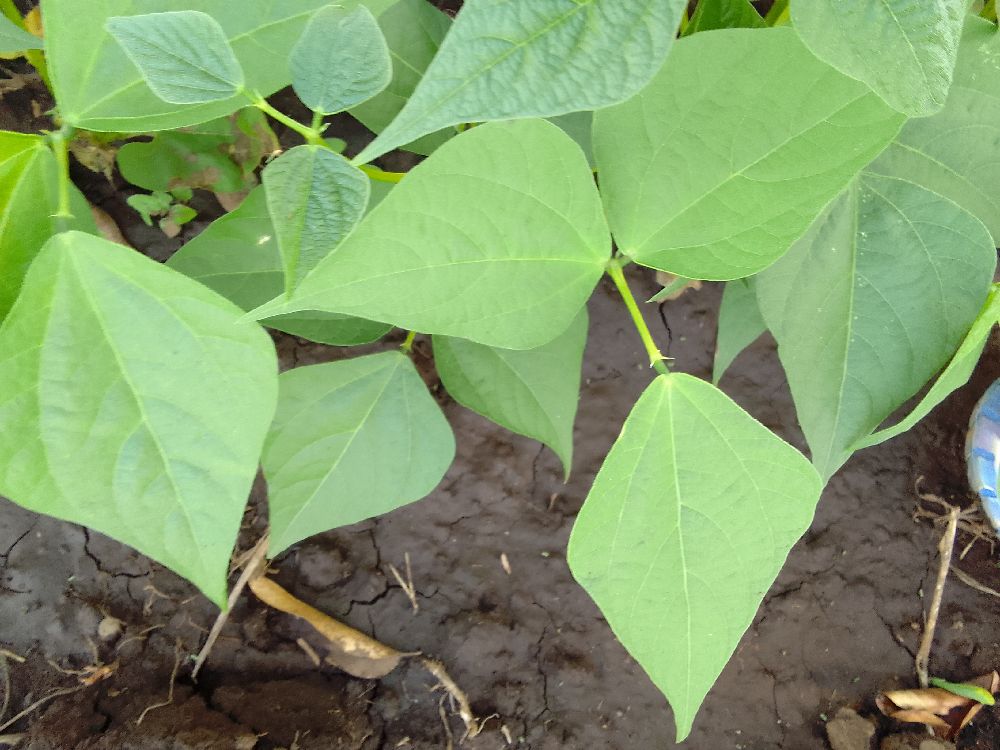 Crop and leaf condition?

common bean, healthy
